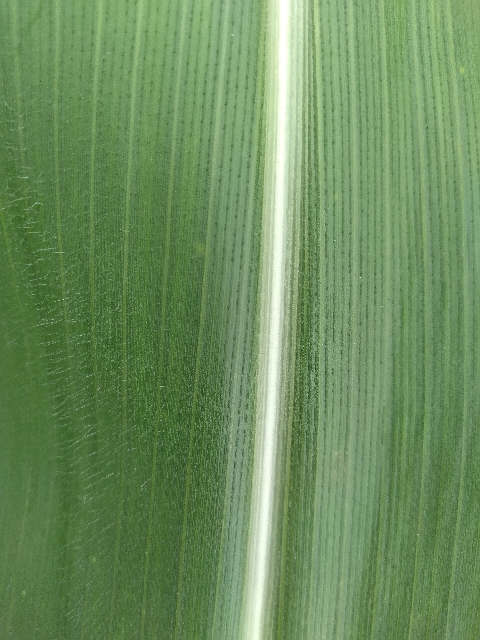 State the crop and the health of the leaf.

maize, healthy
